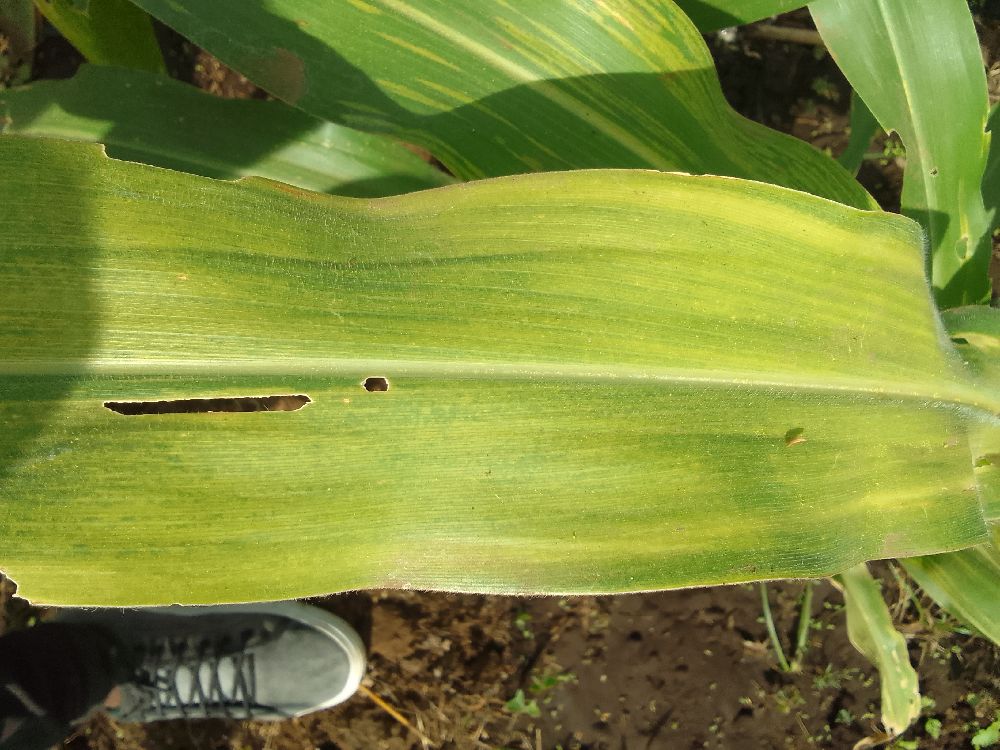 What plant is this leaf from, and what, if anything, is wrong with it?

maize, maize lethal necrosis
